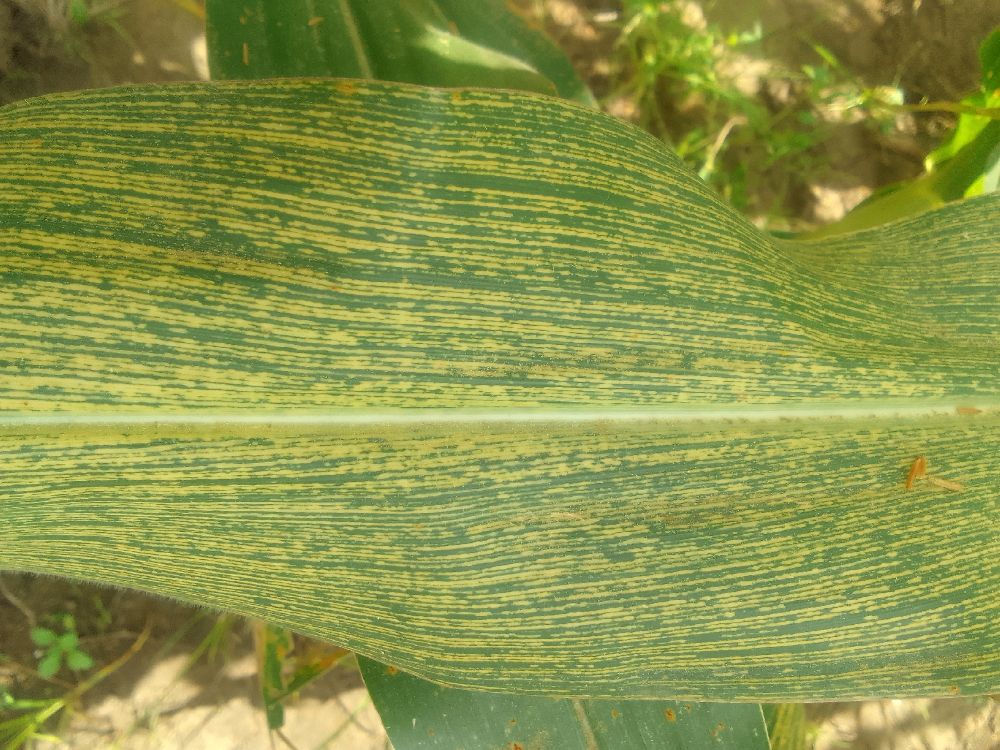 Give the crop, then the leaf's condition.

maize, maize streak virus
